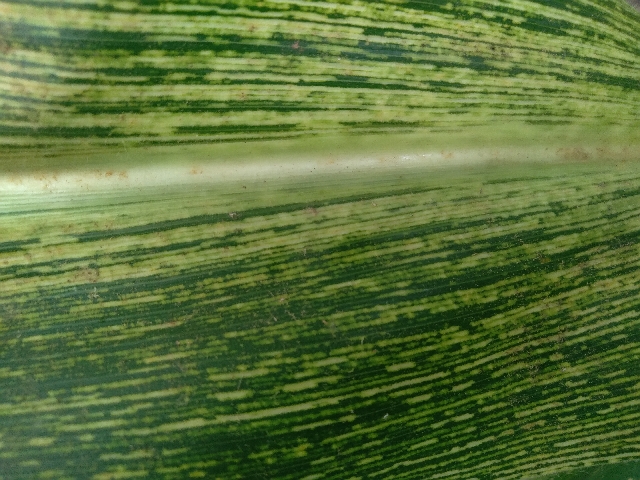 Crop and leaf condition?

maize, maize streak virus
